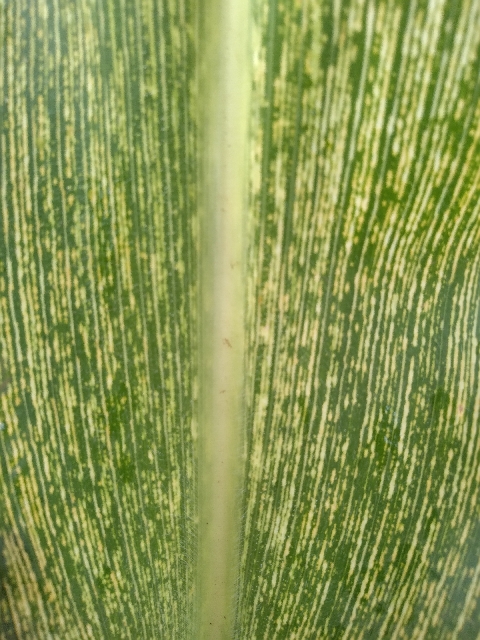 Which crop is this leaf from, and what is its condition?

maize, maize streak virus
